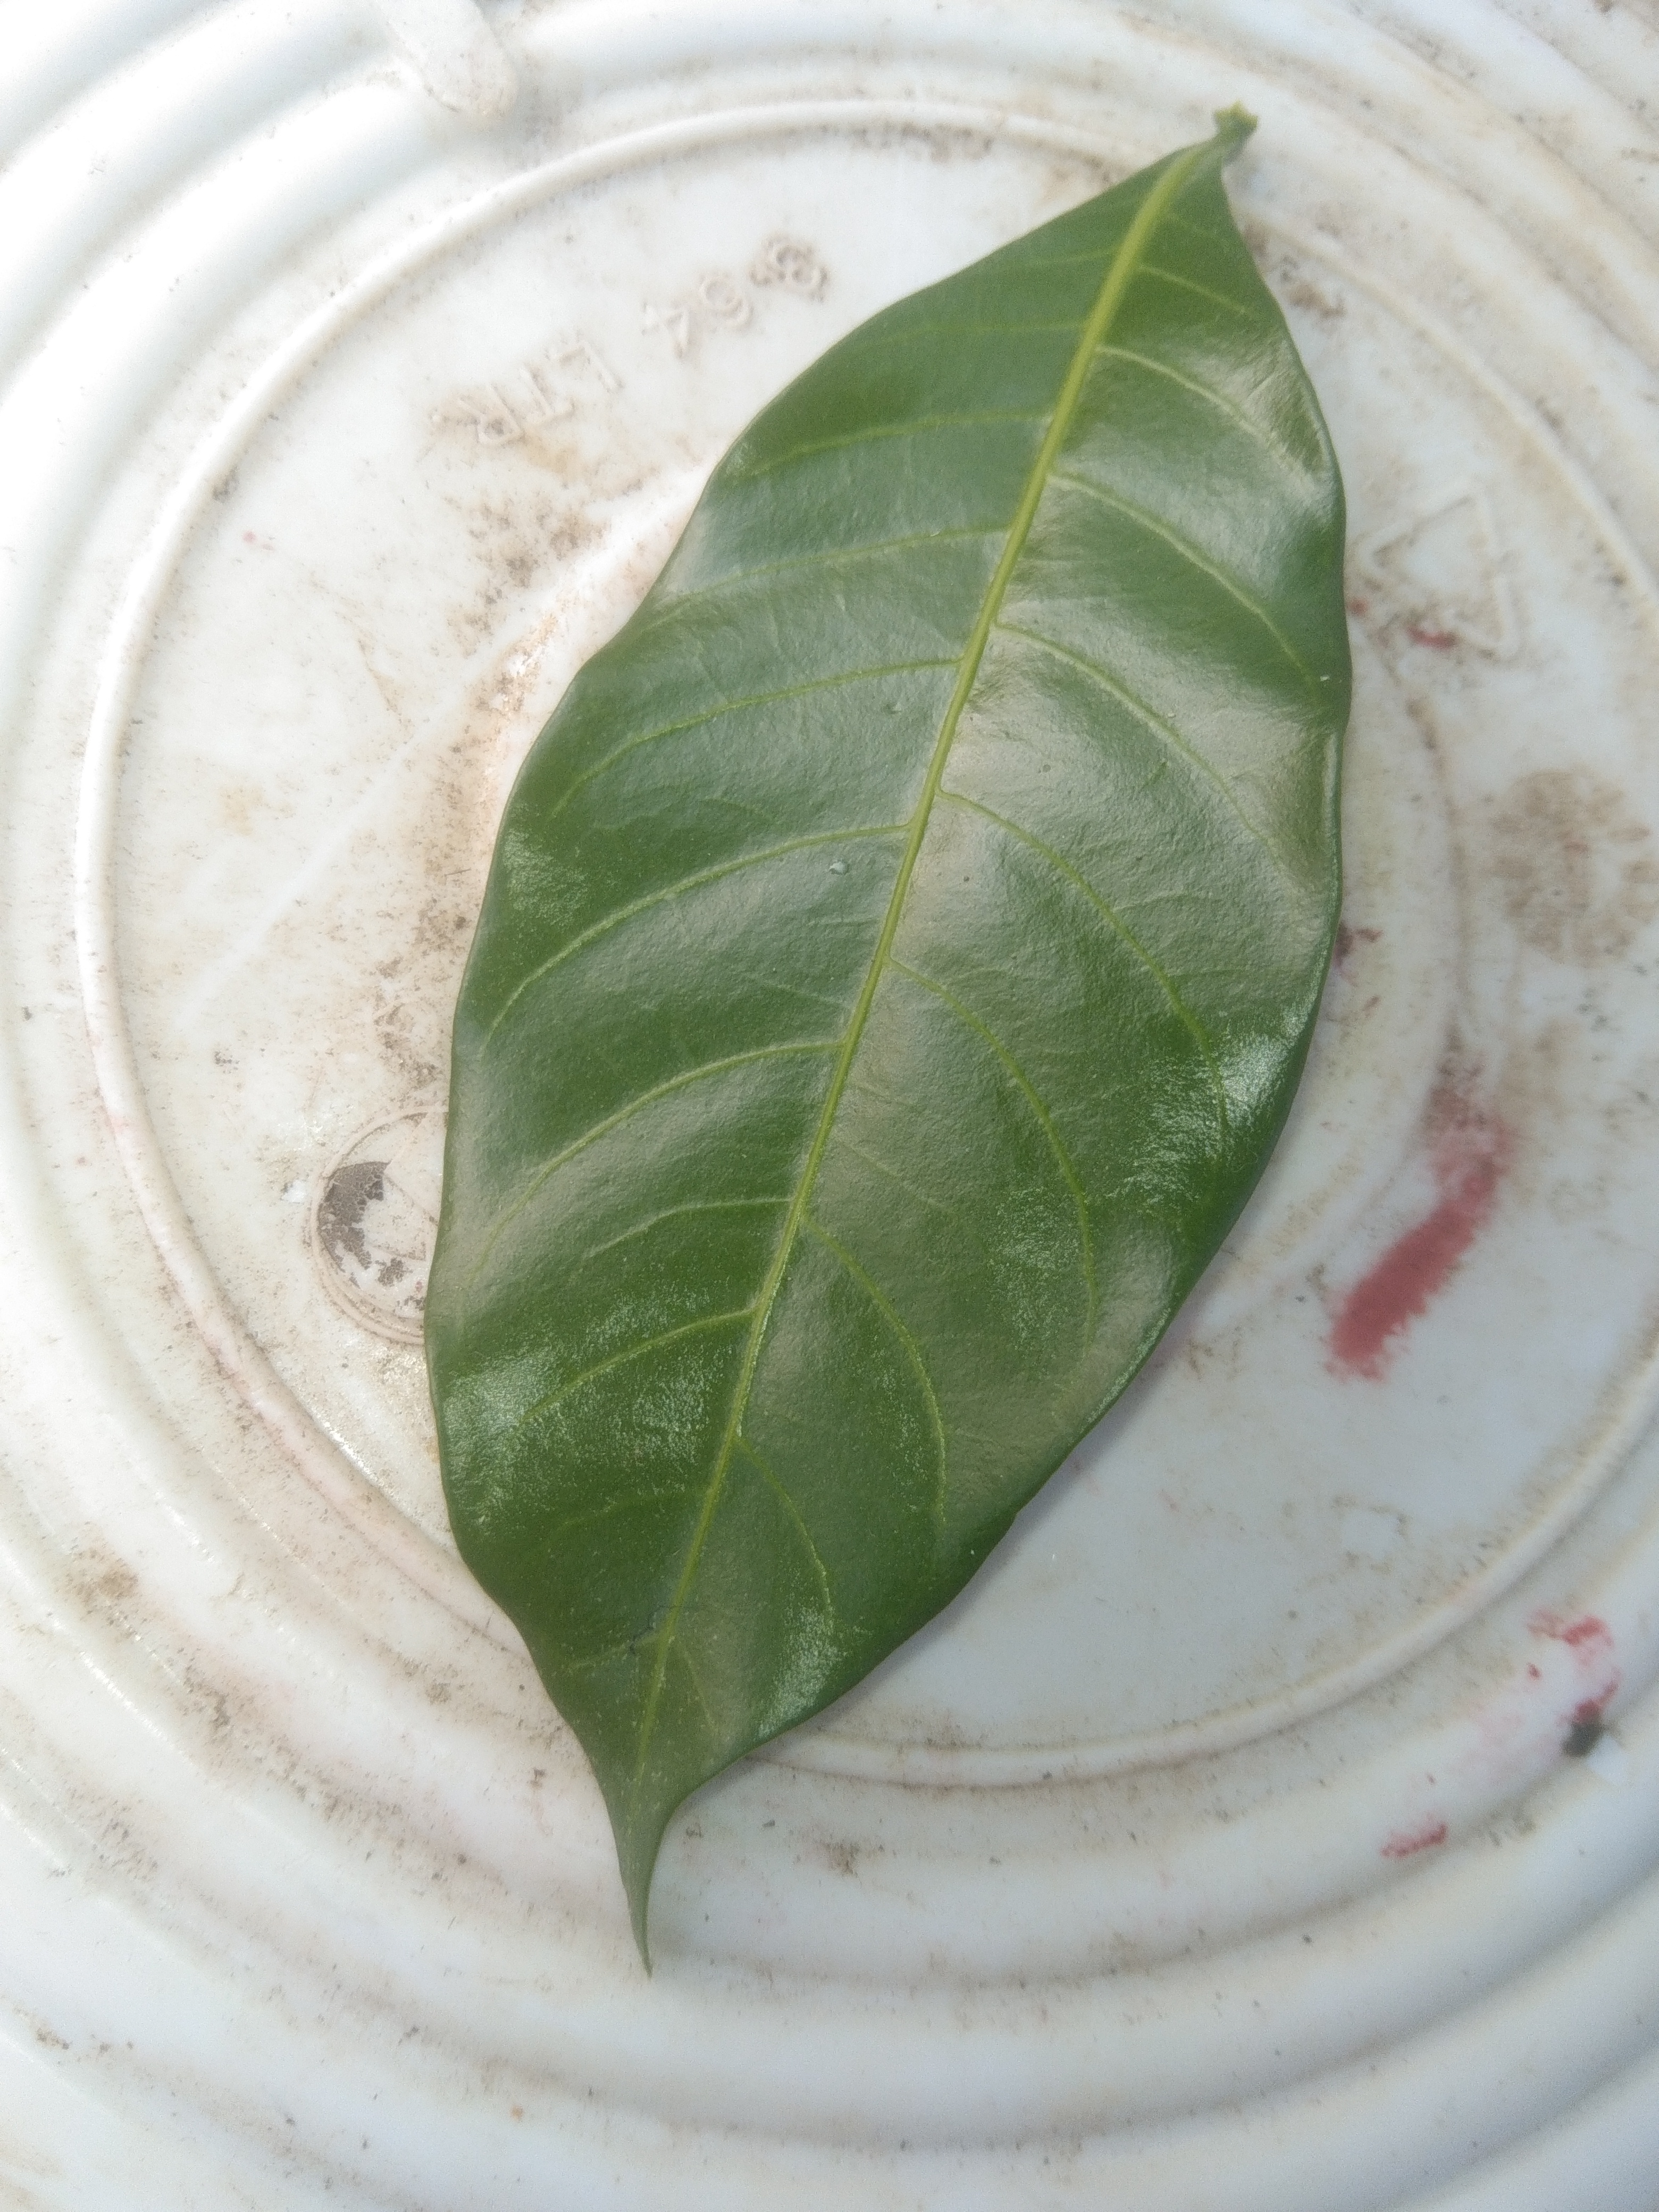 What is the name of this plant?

togor
